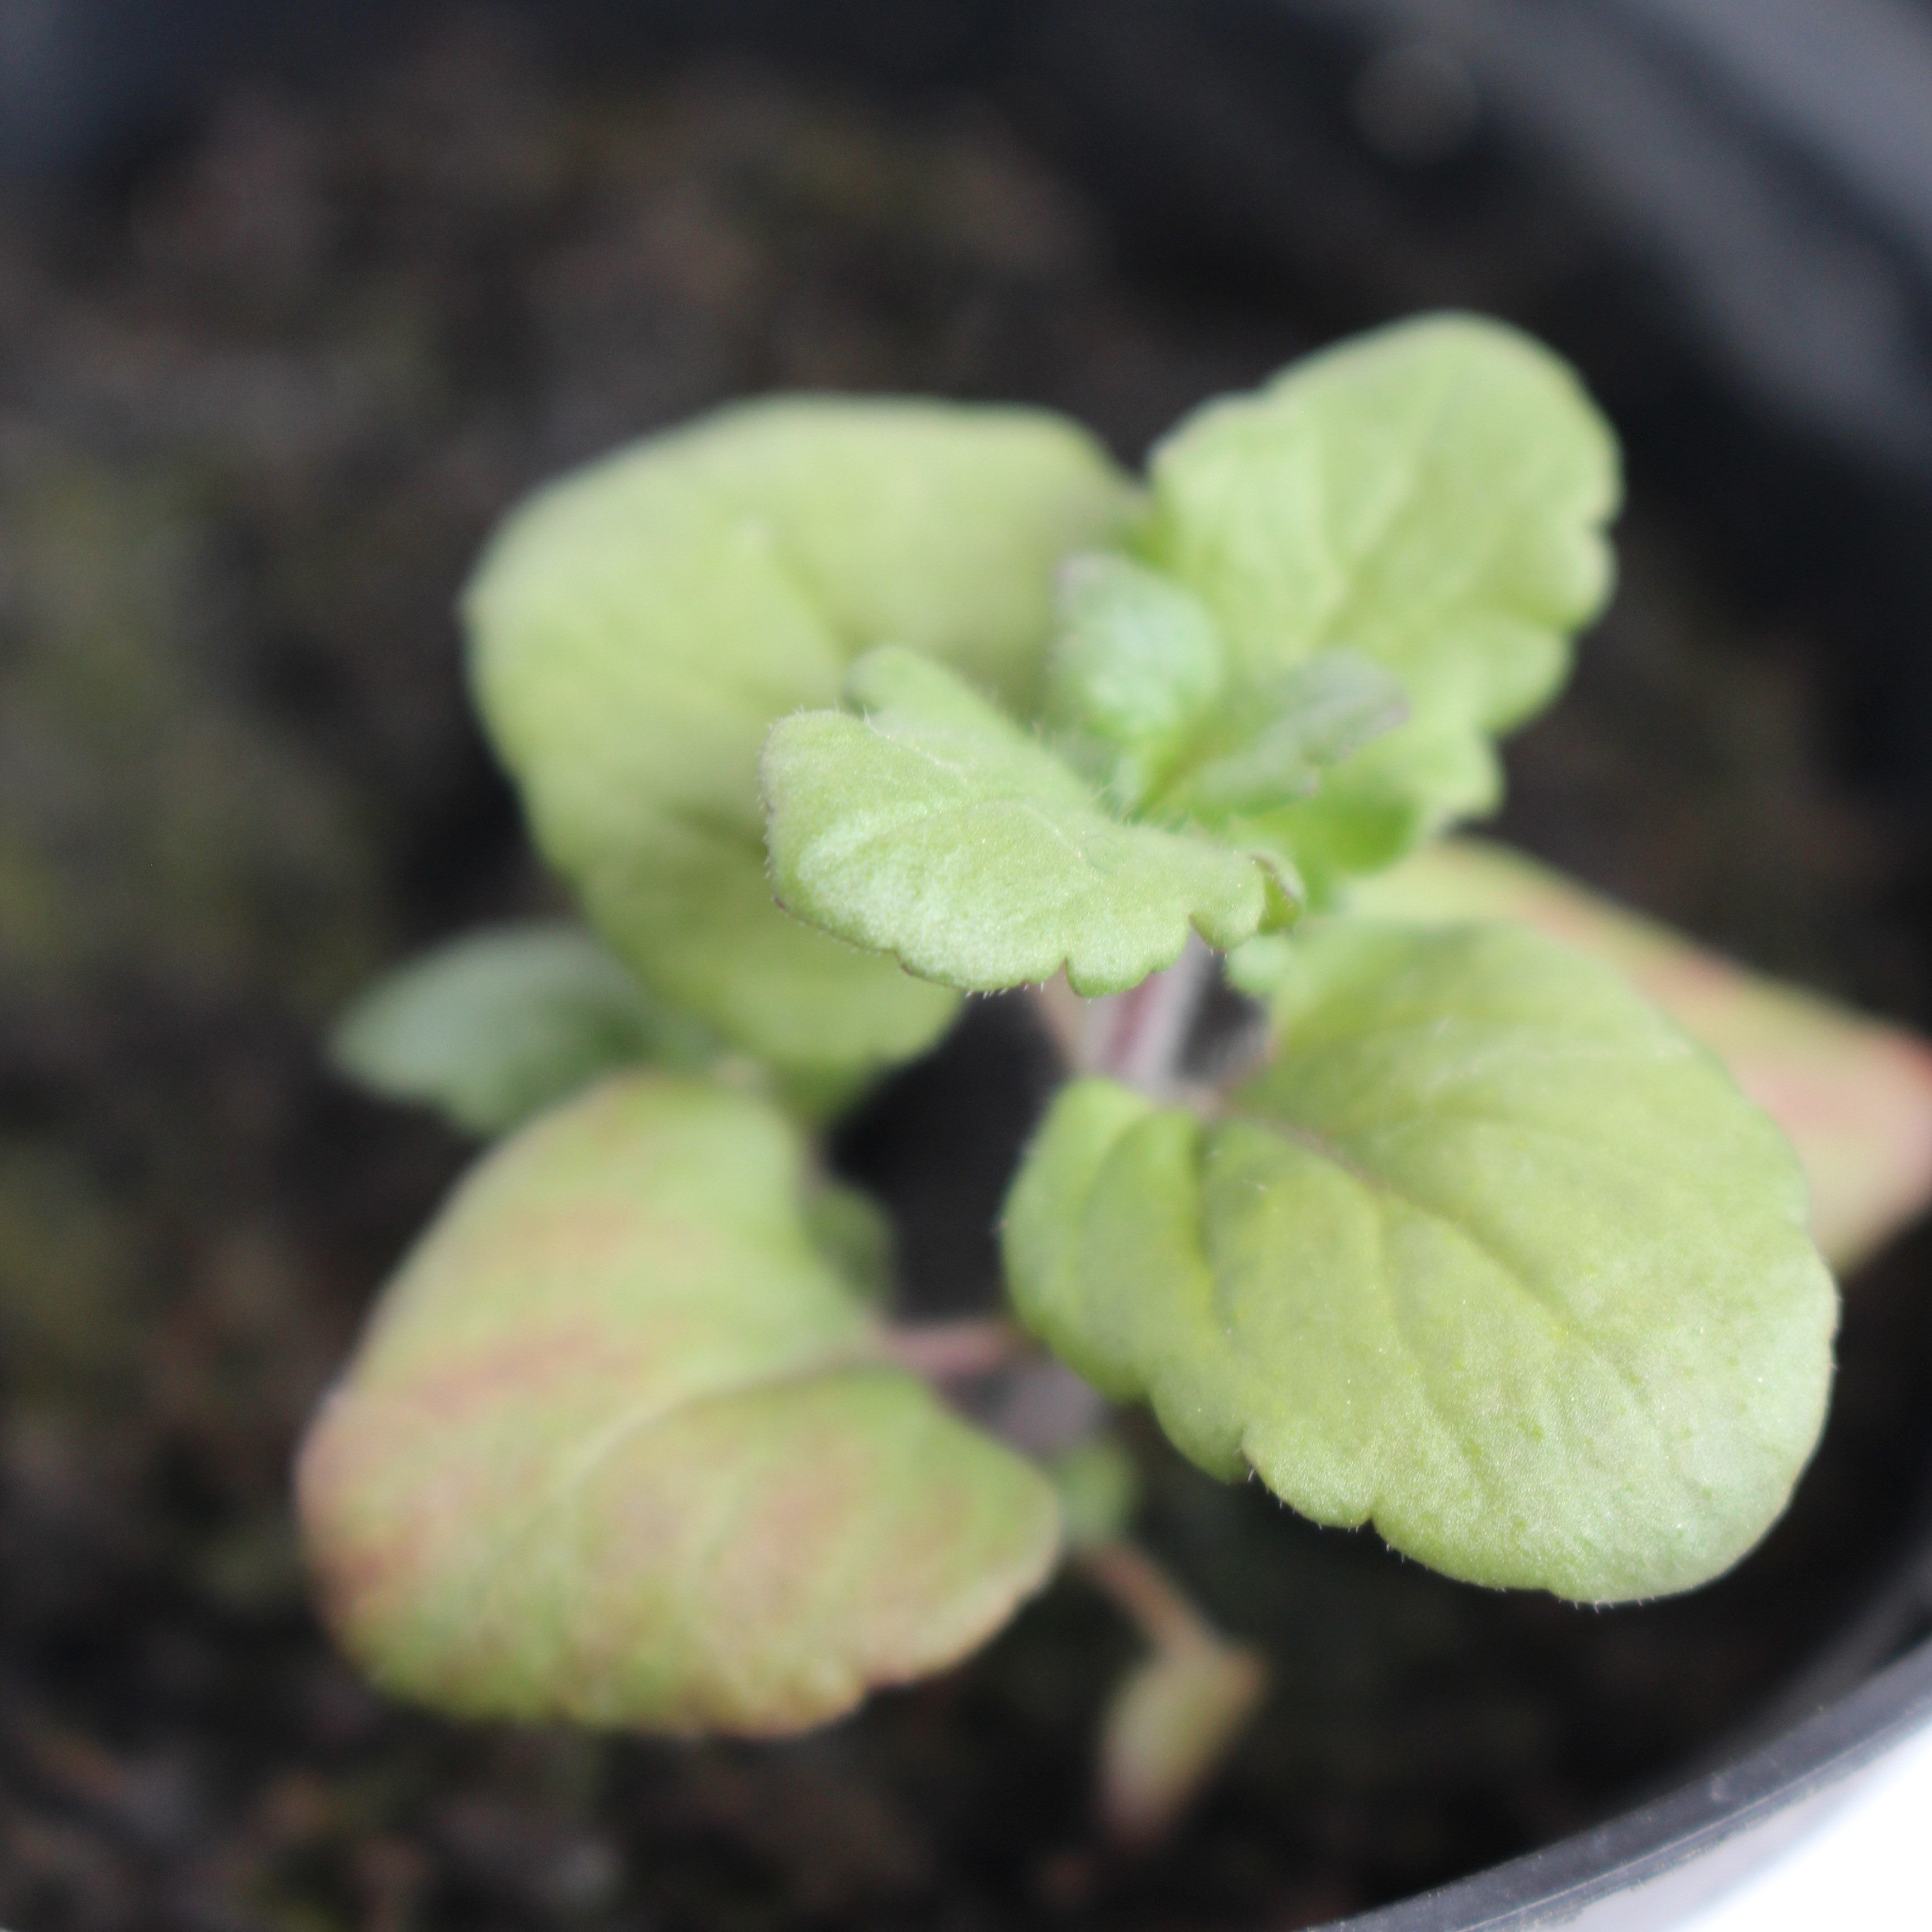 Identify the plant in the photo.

Veronica persica
